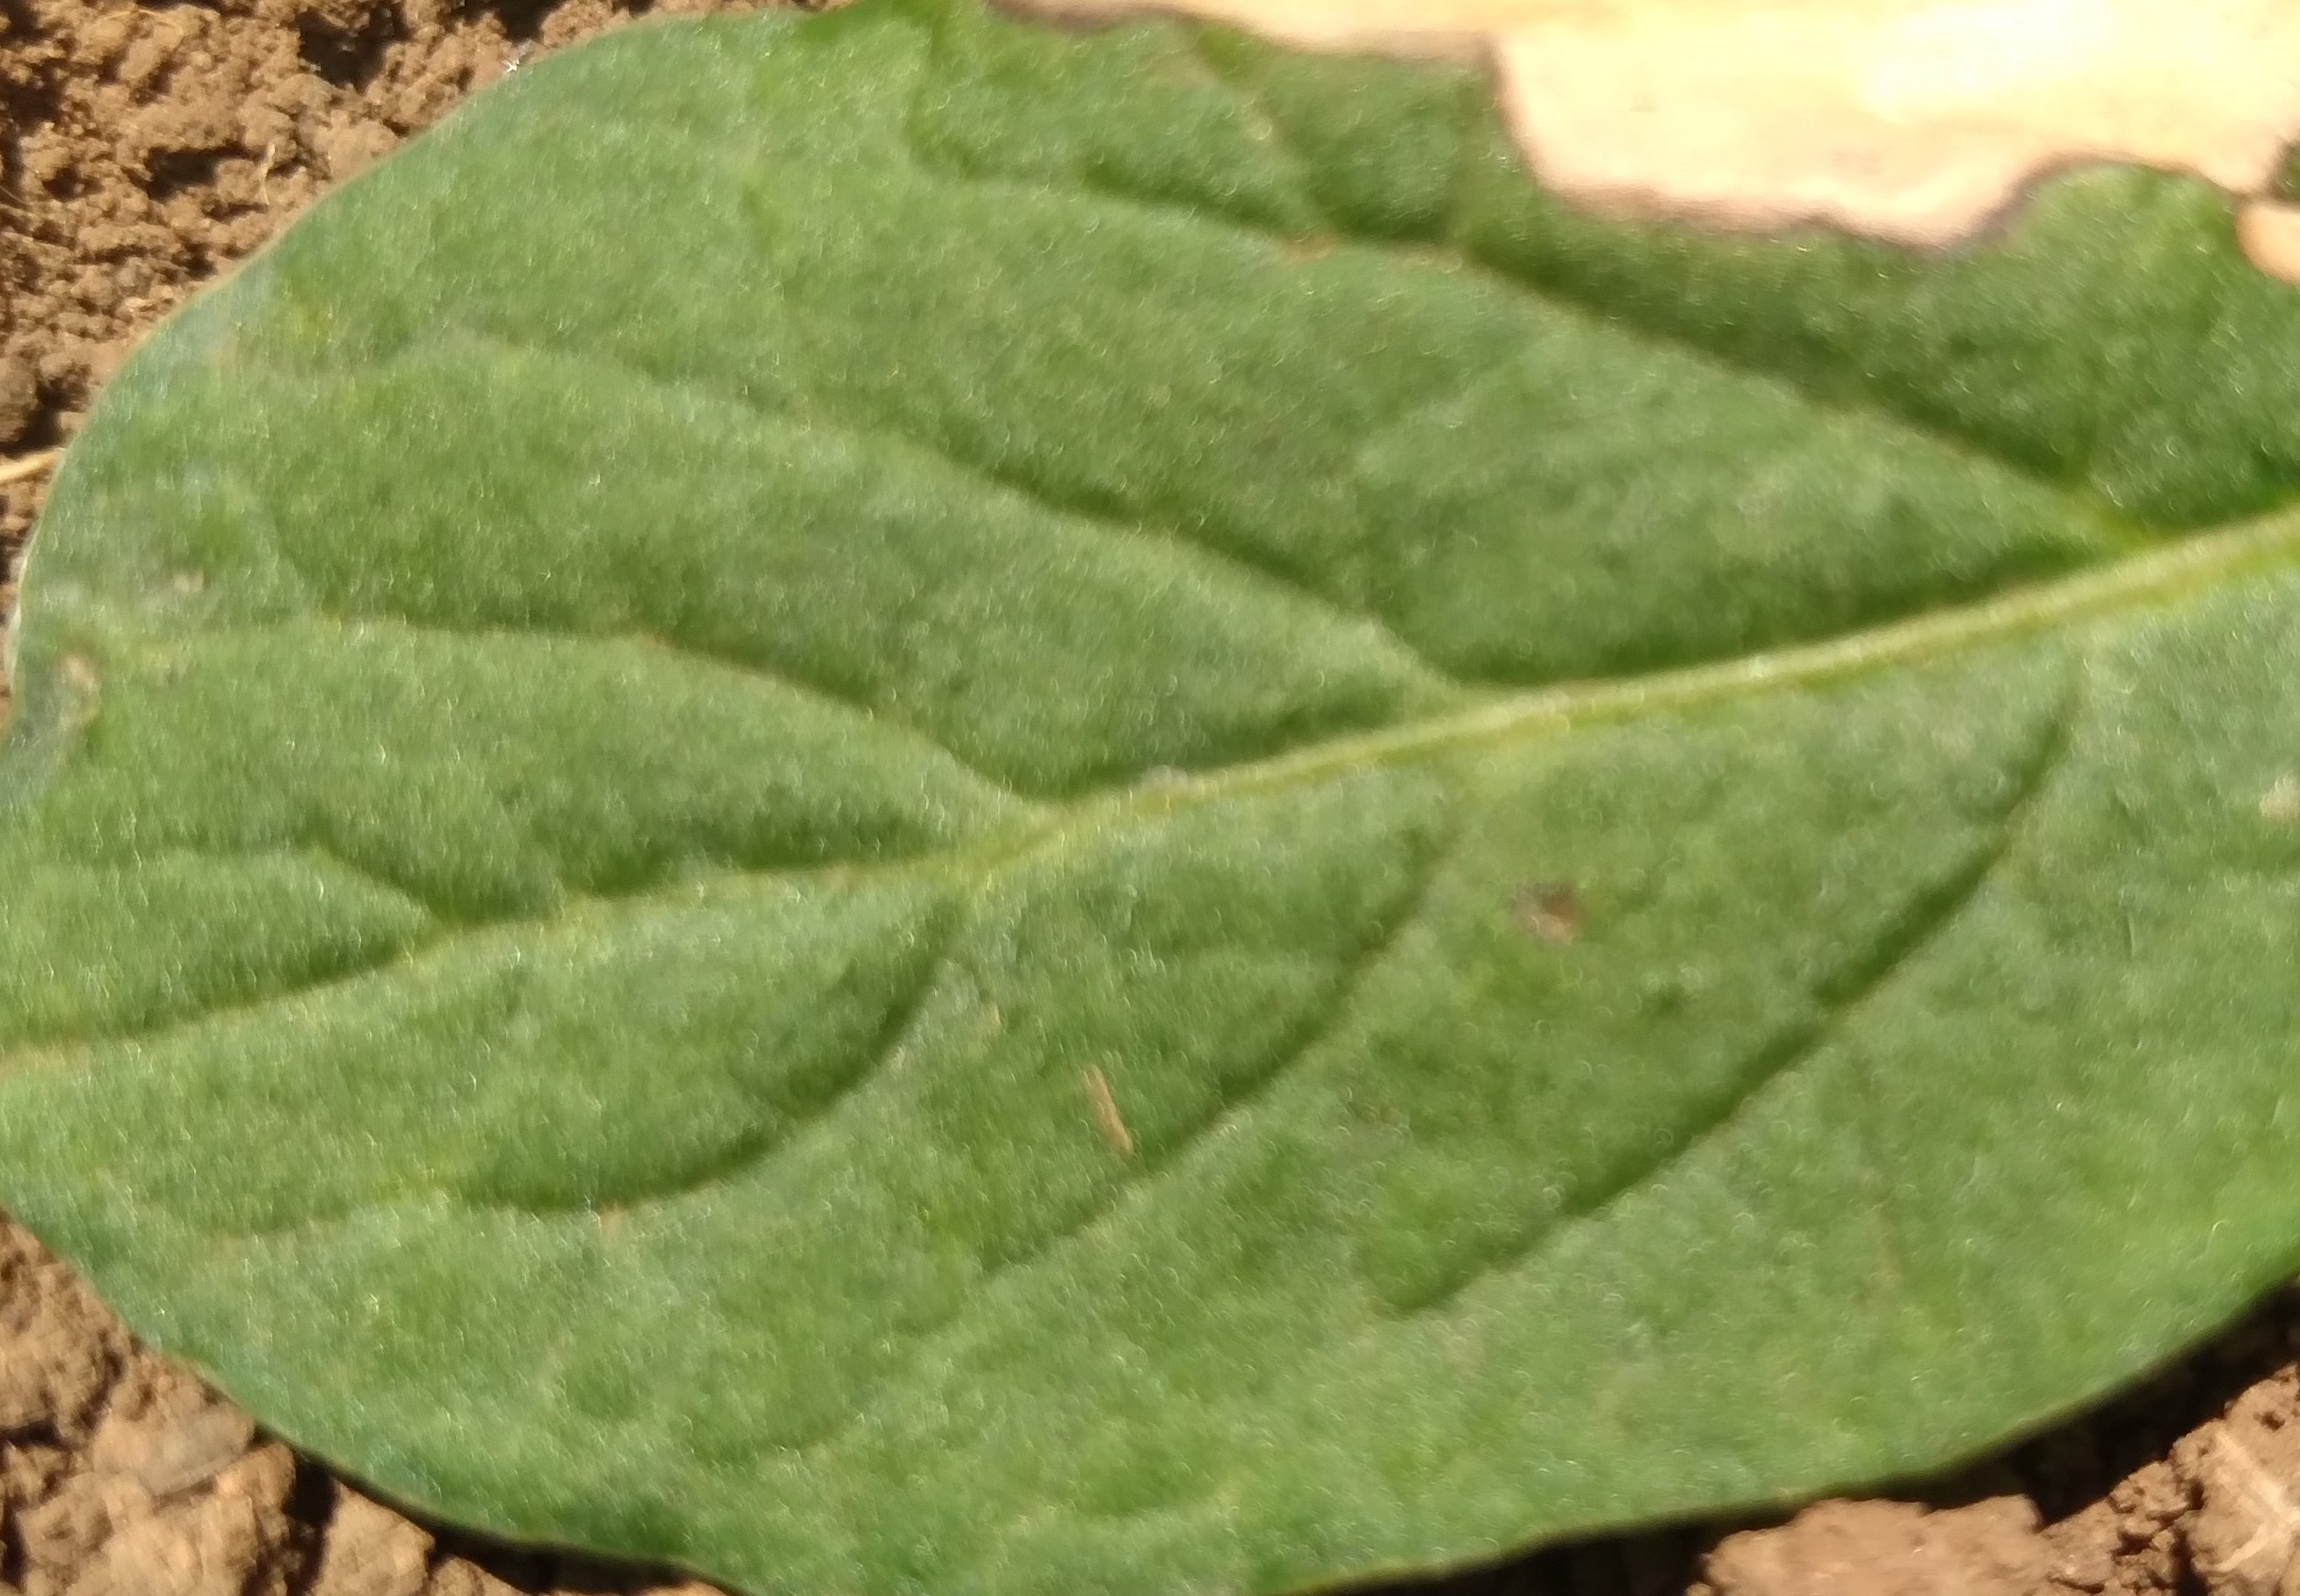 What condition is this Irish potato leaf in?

early blight
